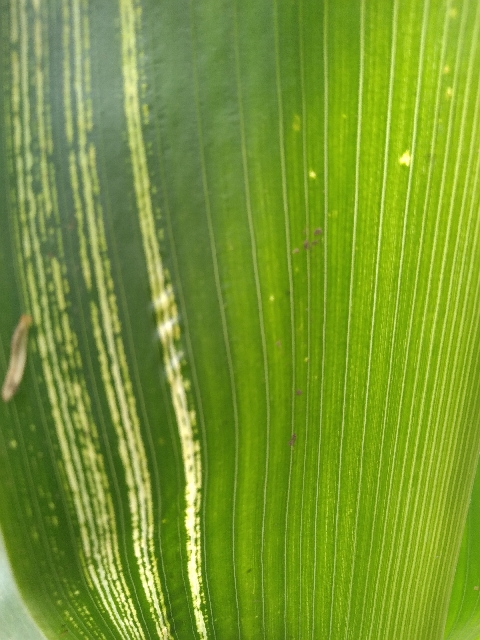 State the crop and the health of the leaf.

maize, maize streak virus
